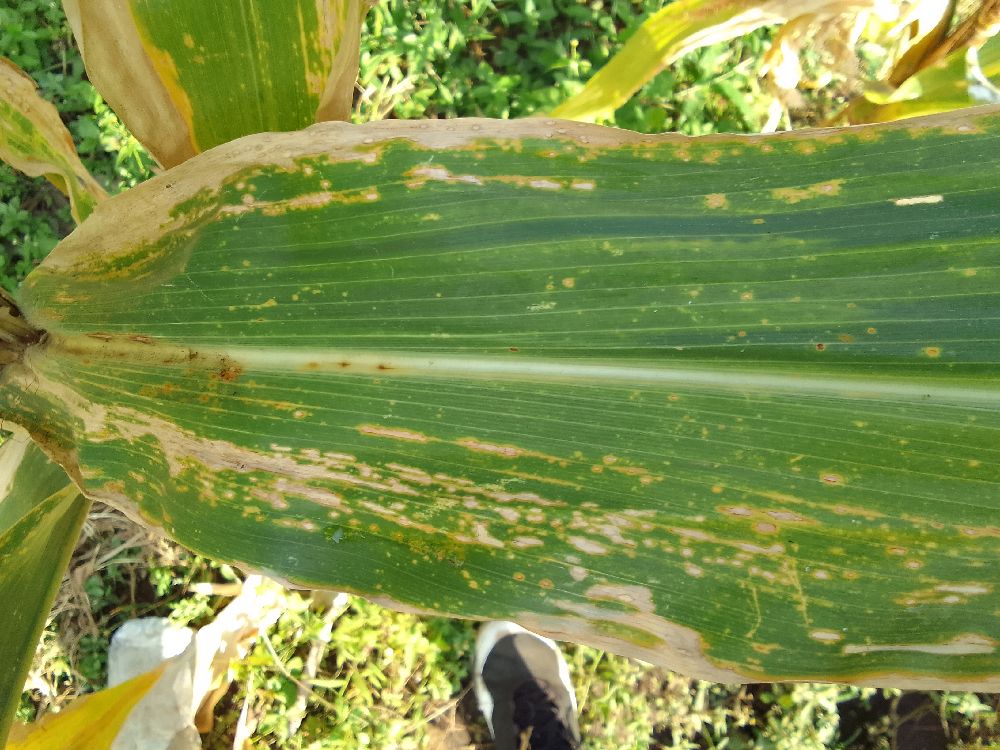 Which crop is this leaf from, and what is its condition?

maize, maize lethal necrosis
